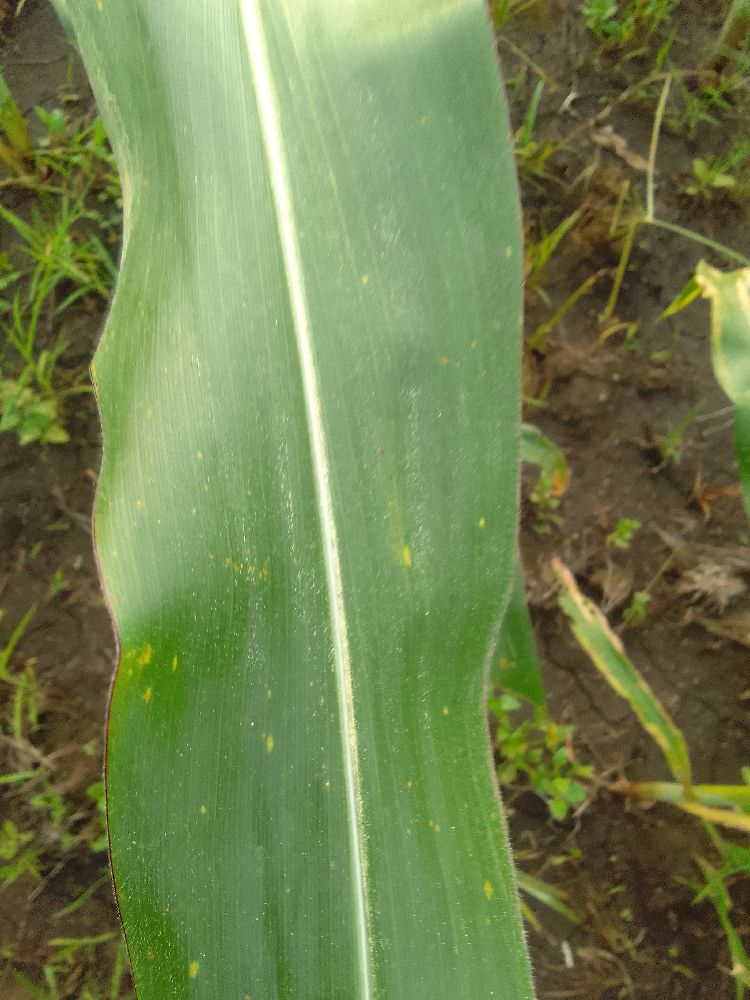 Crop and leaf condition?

maize, healthy
